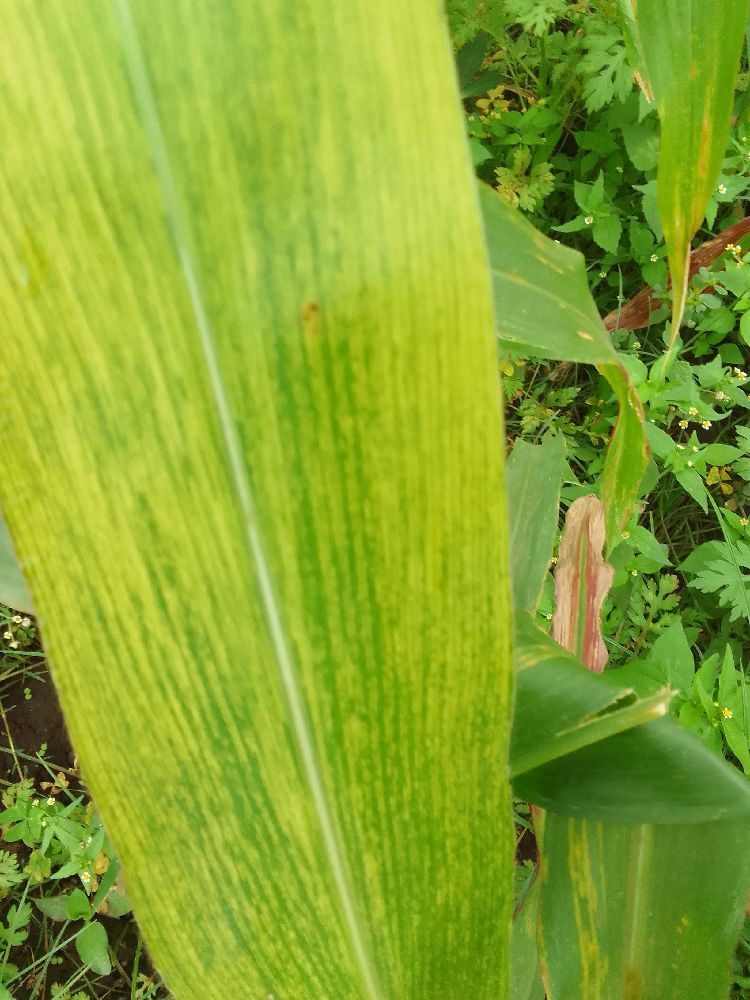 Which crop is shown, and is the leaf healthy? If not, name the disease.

maize, maize lethal necrosis
